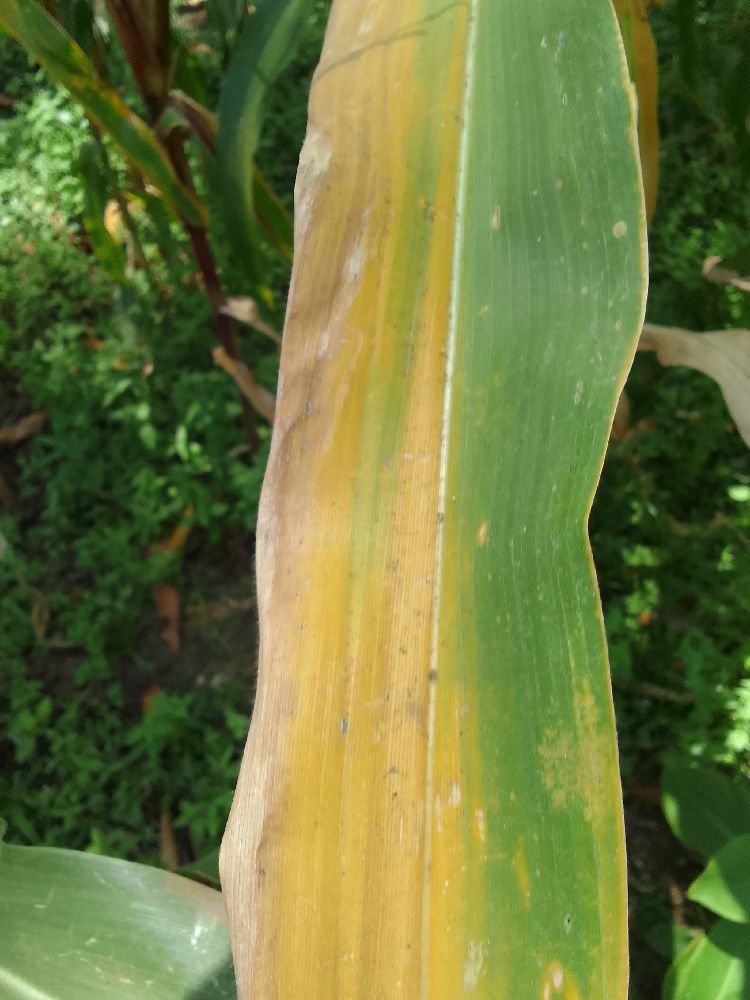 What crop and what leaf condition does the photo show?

maize, maize lethal necrosis
